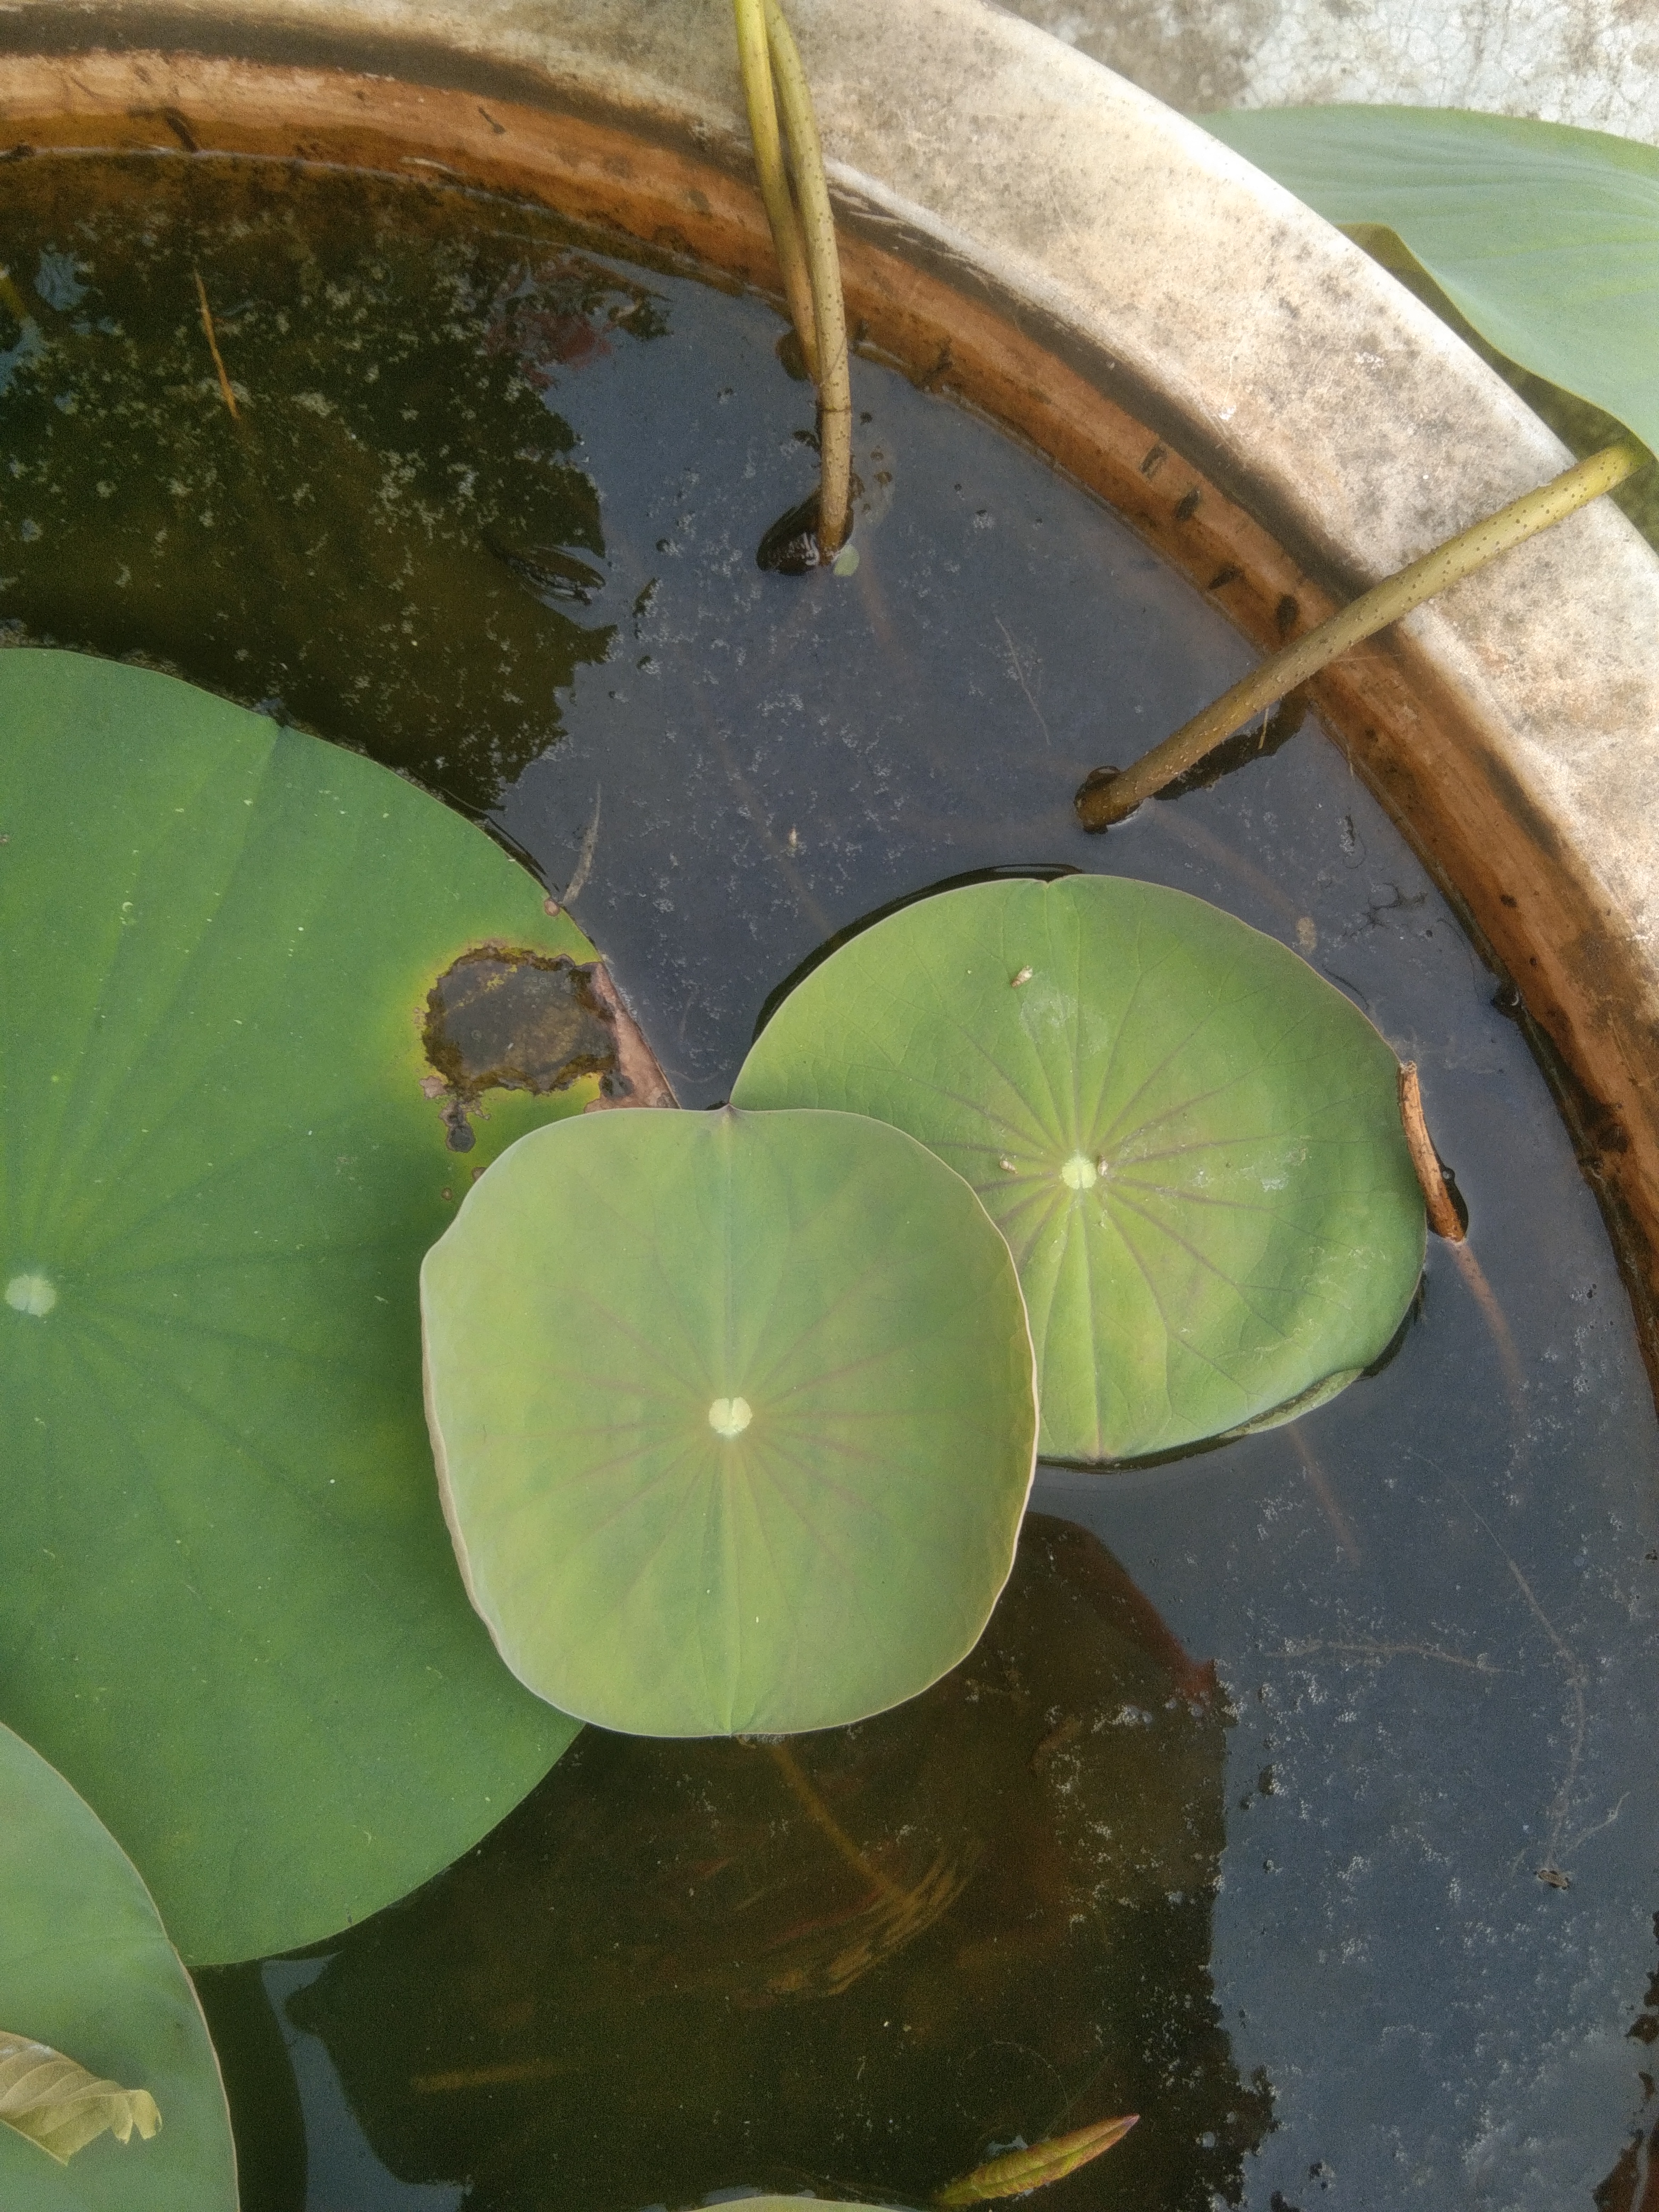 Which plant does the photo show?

lotus
